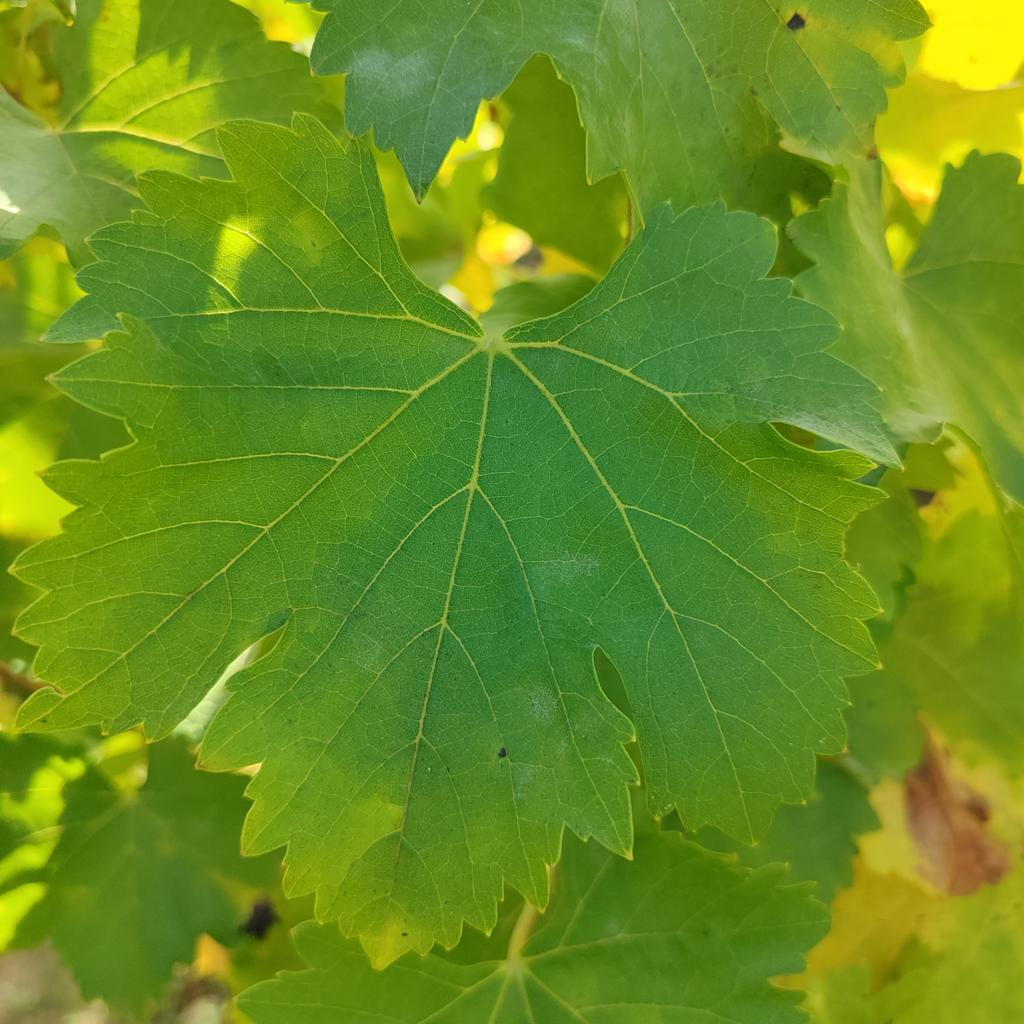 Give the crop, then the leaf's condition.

grapevine, powdery mildew
